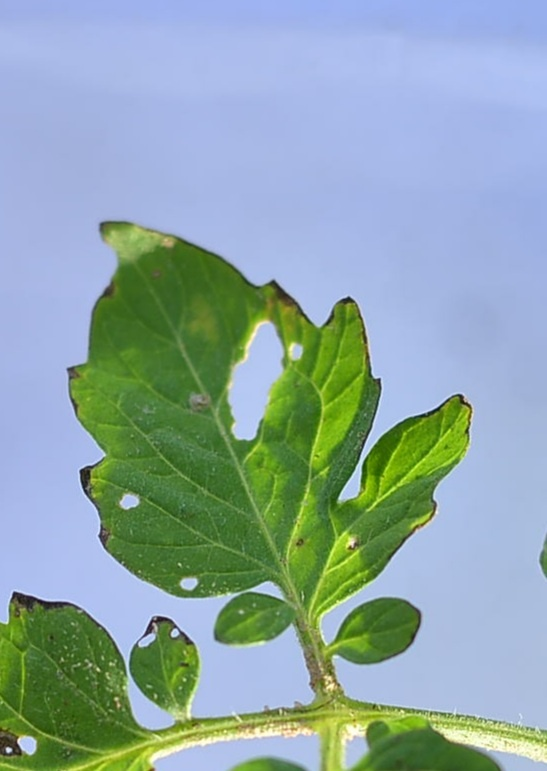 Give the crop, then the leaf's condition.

tomato, infected
